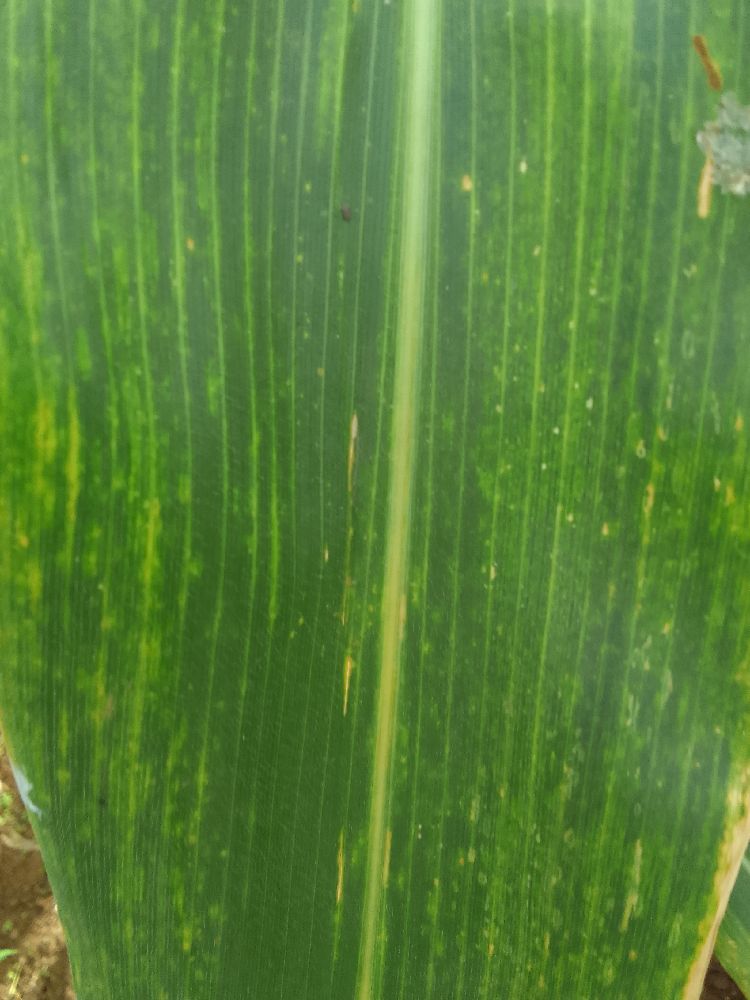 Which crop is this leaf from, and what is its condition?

maize, maize lethal necrosis
